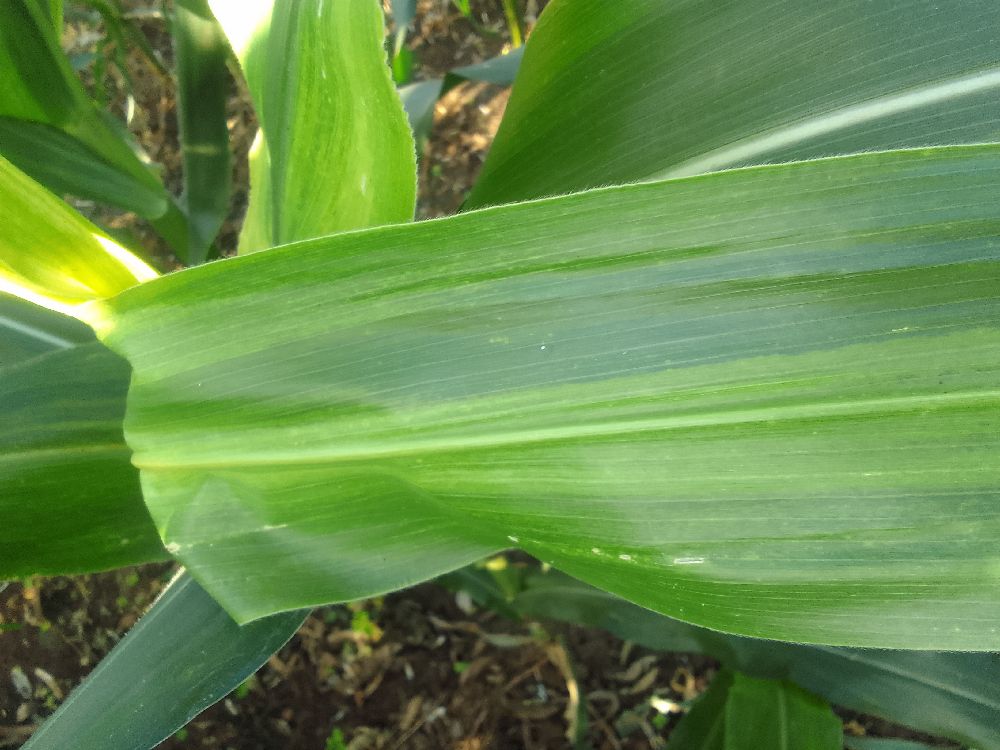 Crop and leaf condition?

maize, maize lethal necrosis
